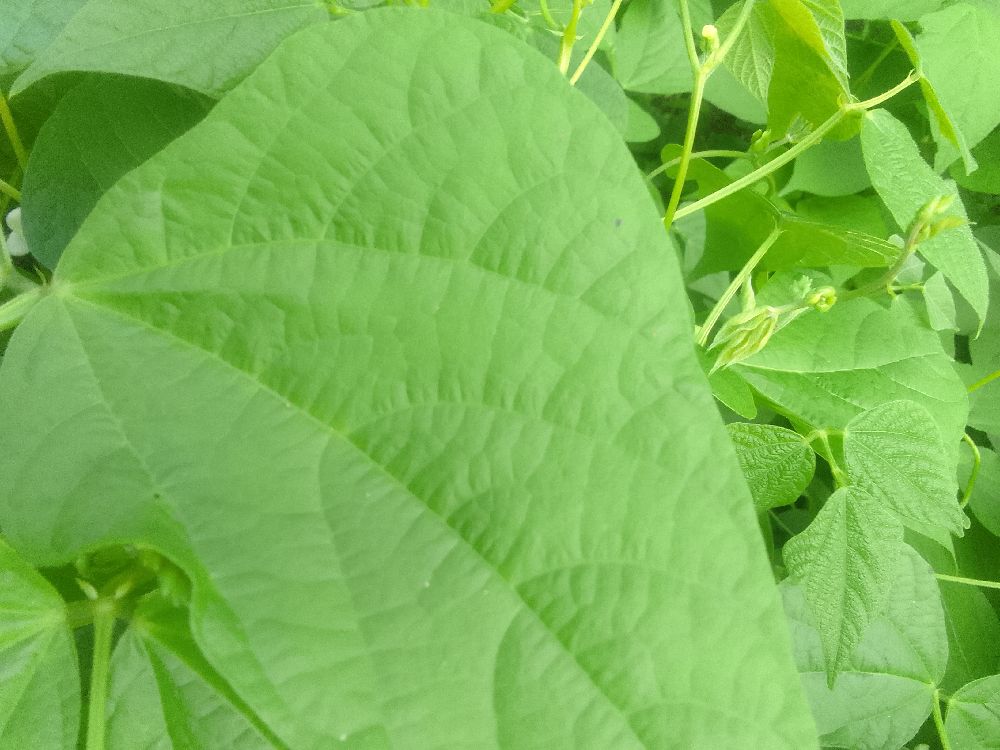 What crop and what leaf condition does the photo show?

common bean, healthy
